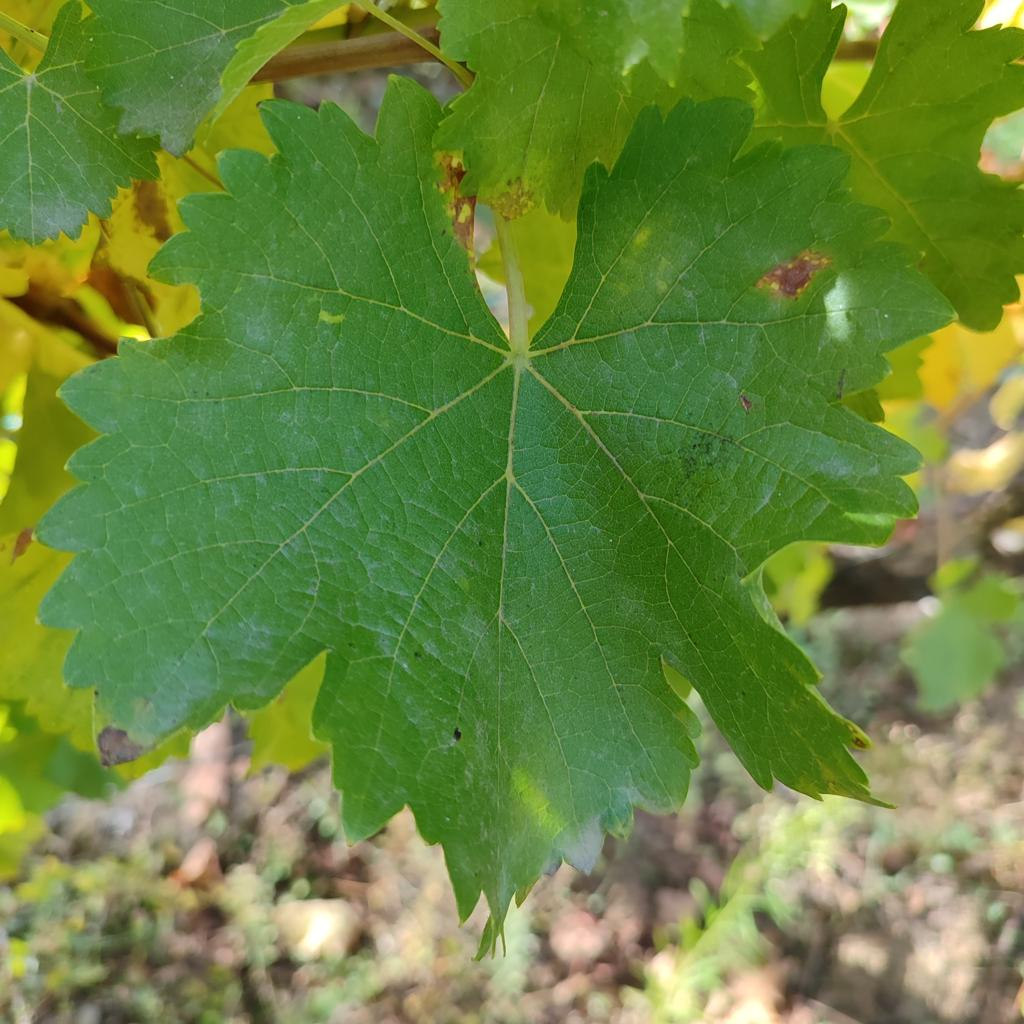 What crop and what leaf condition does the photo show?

grapevine, powdery mildew
